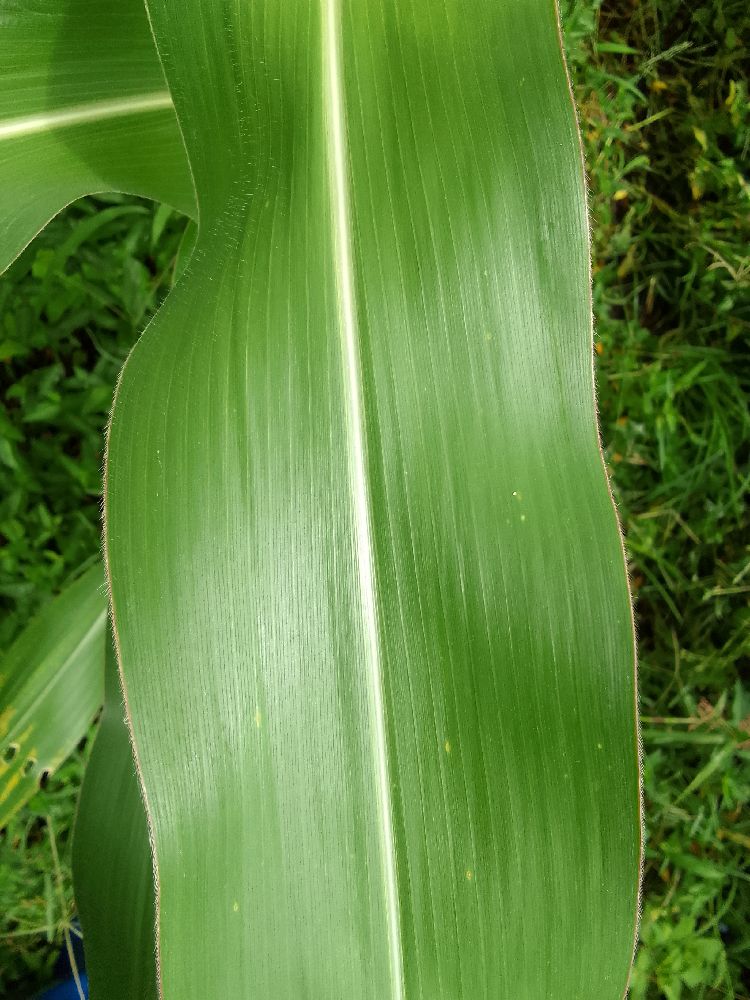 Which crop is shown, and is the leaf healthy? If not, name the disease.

maize, healthy
